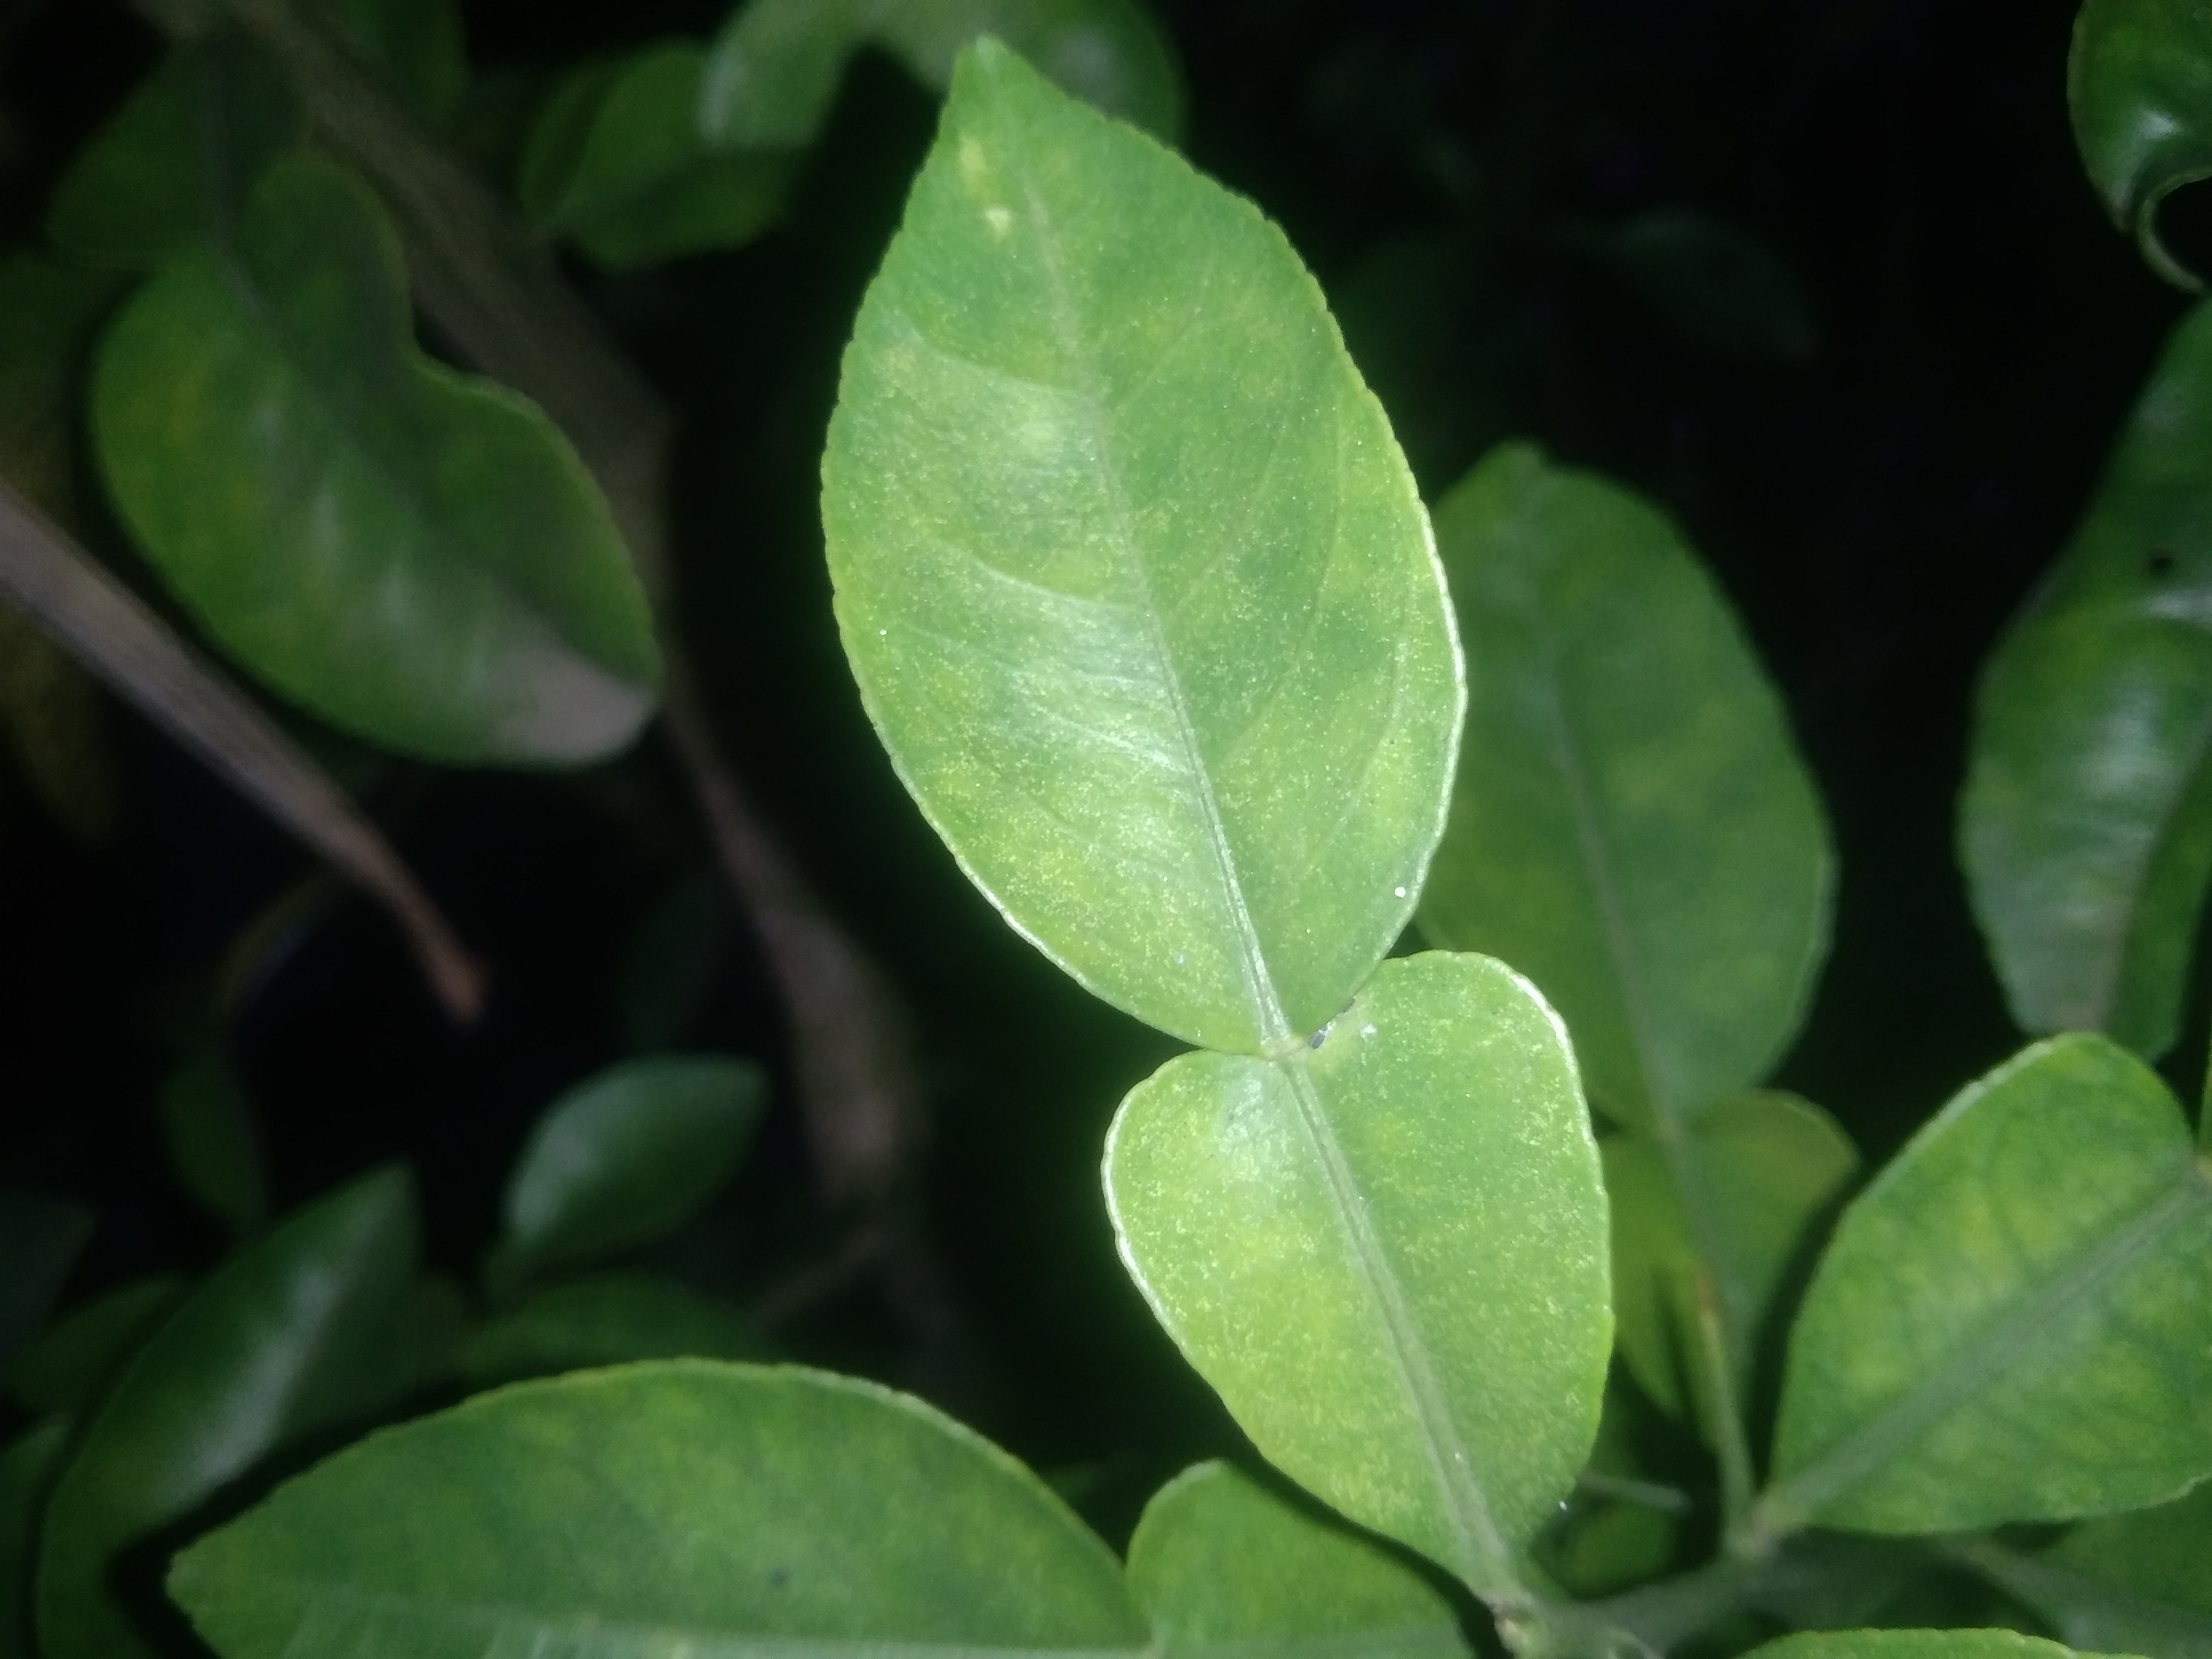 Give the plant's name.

lemon
